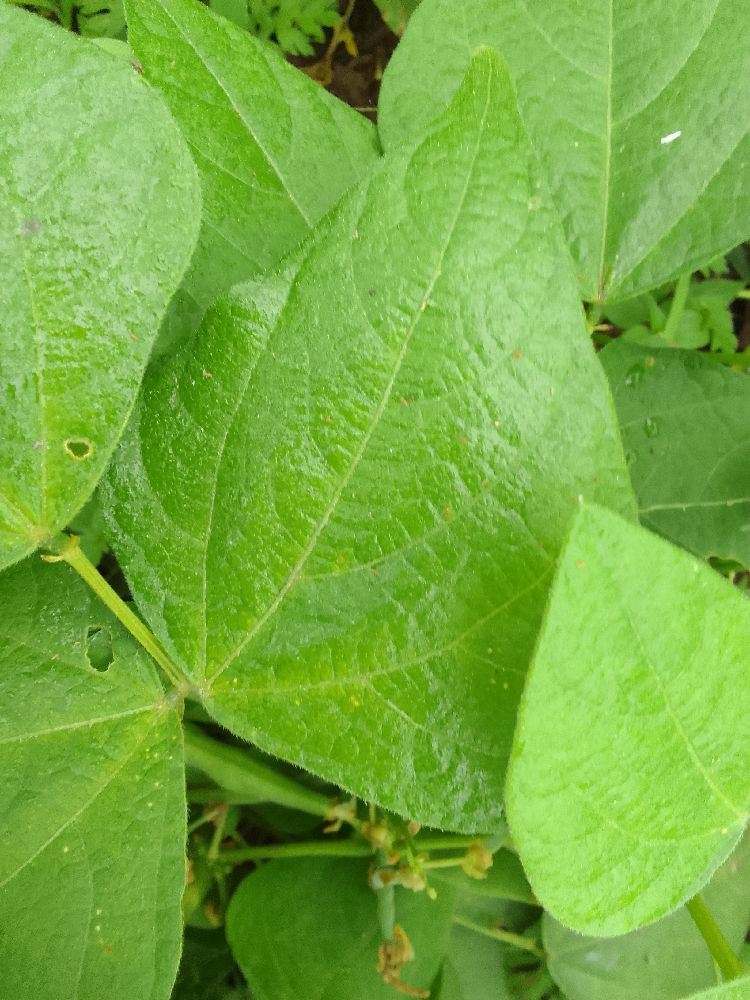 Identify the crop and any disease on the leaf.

common bean, healthy
